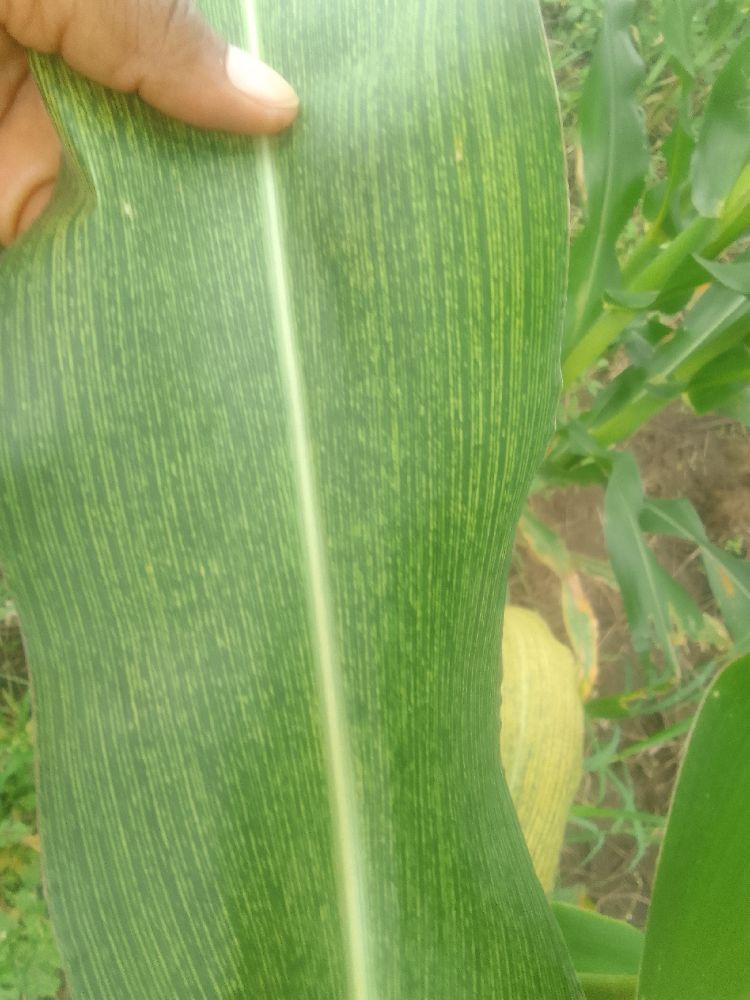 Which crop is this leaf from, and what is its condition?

maize, maize streak virus
